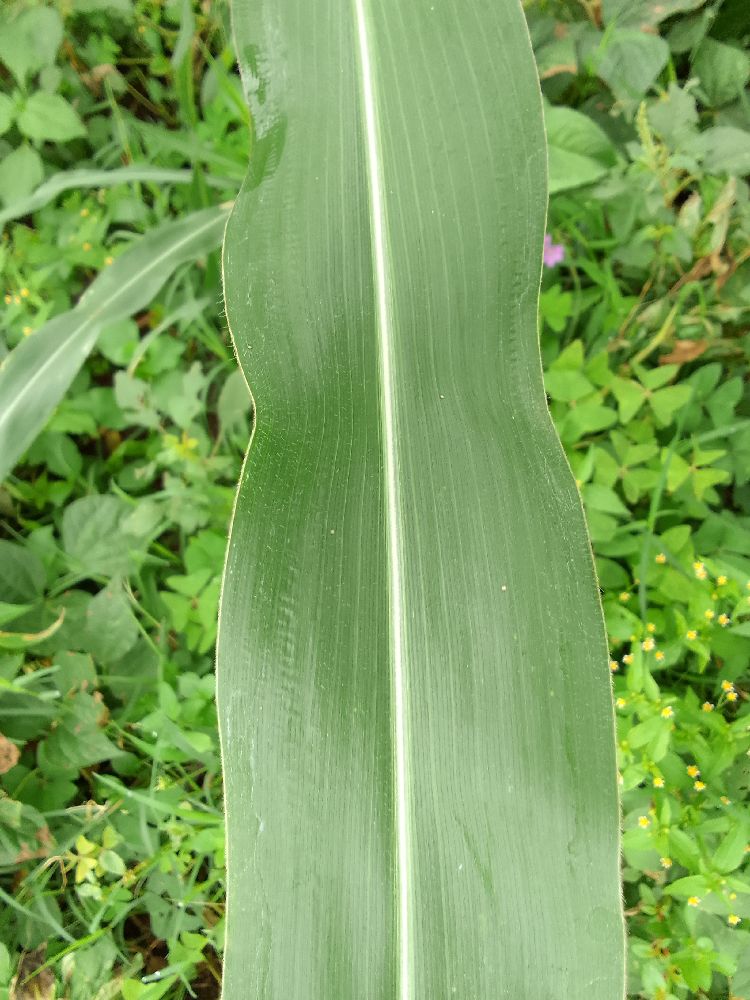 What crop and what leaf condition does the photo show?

maize, healthy
